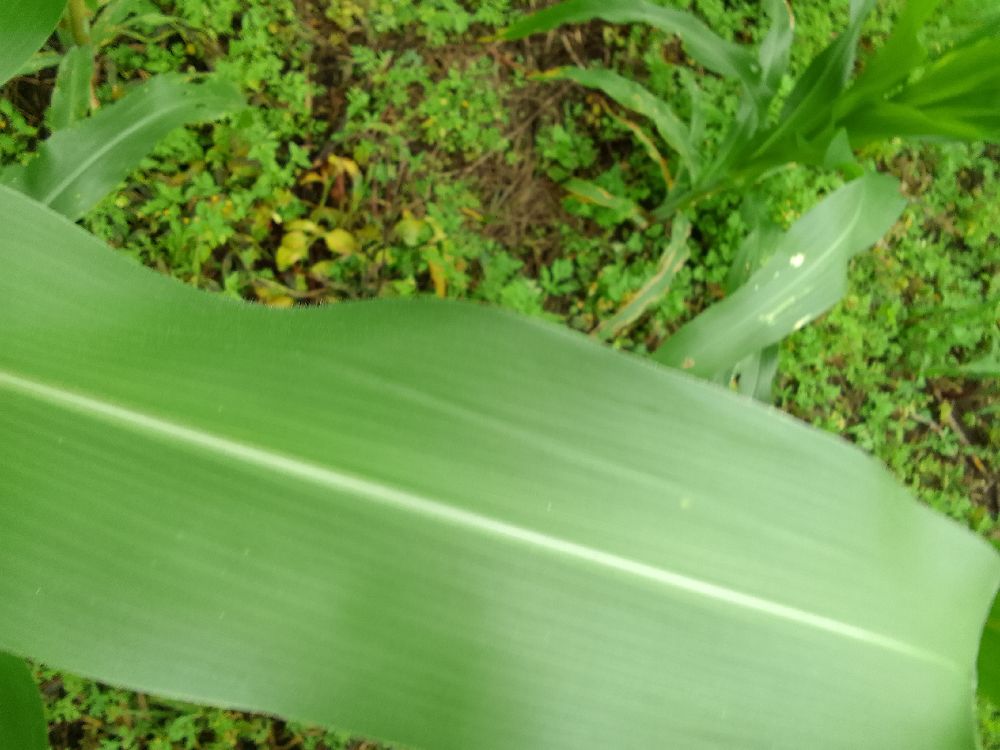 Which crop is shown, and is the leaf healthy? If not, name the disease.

maize, healthy
